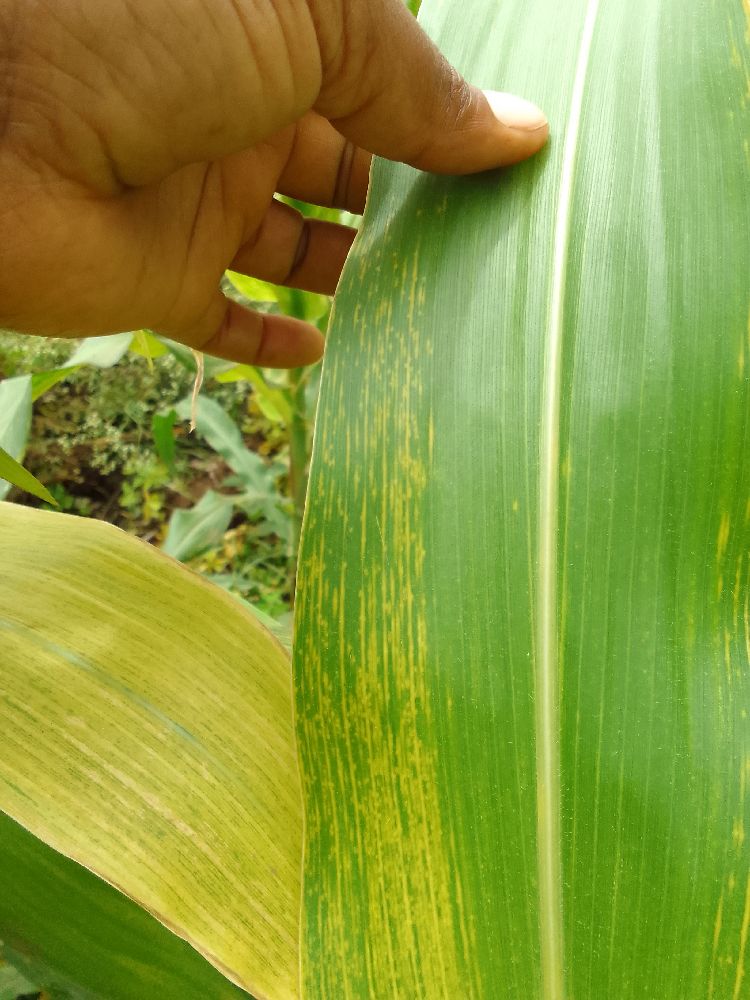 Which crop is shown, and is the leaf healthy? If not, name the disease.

maize, maize lethal necrosis
